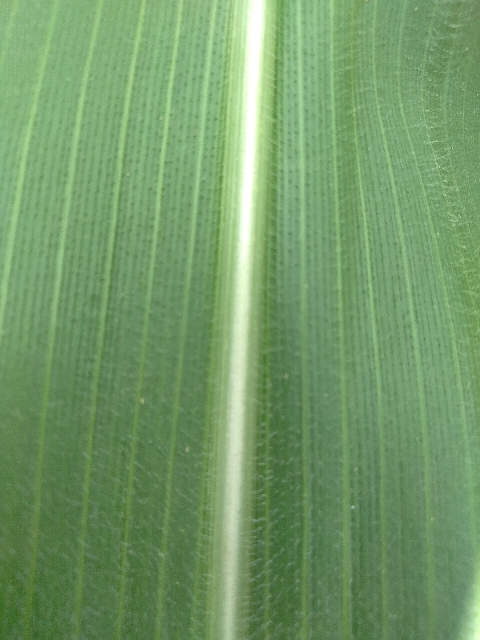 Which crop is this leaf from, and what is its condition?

maize, healthy
